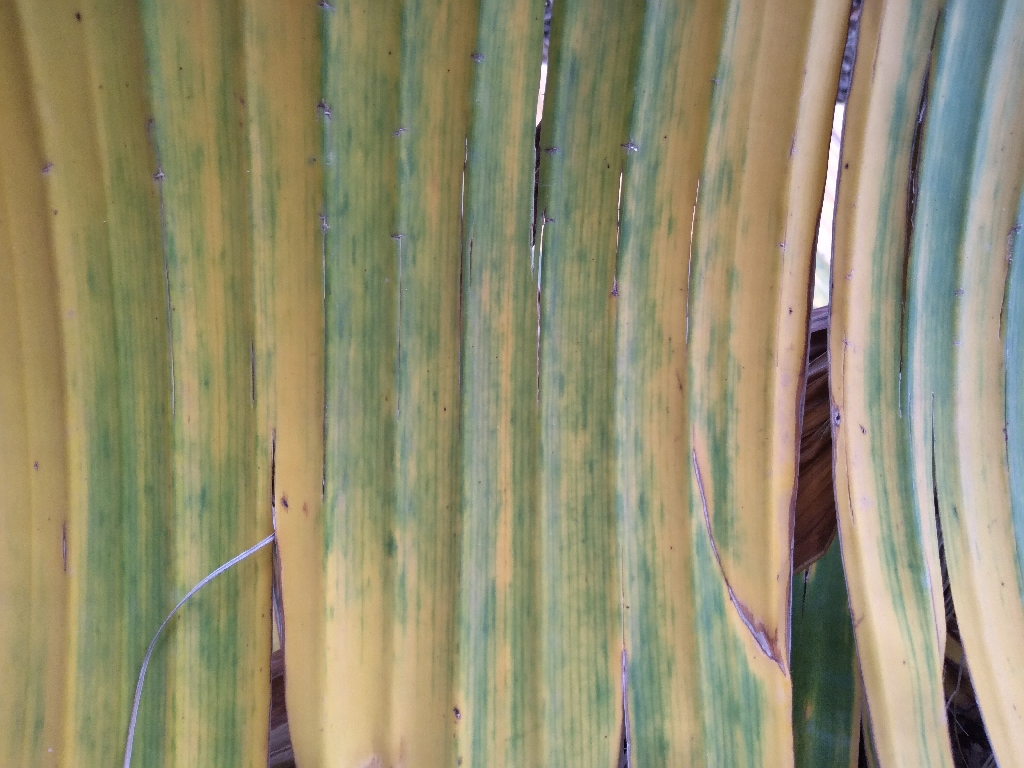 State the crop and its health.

banana, fusarium wilt race 1
